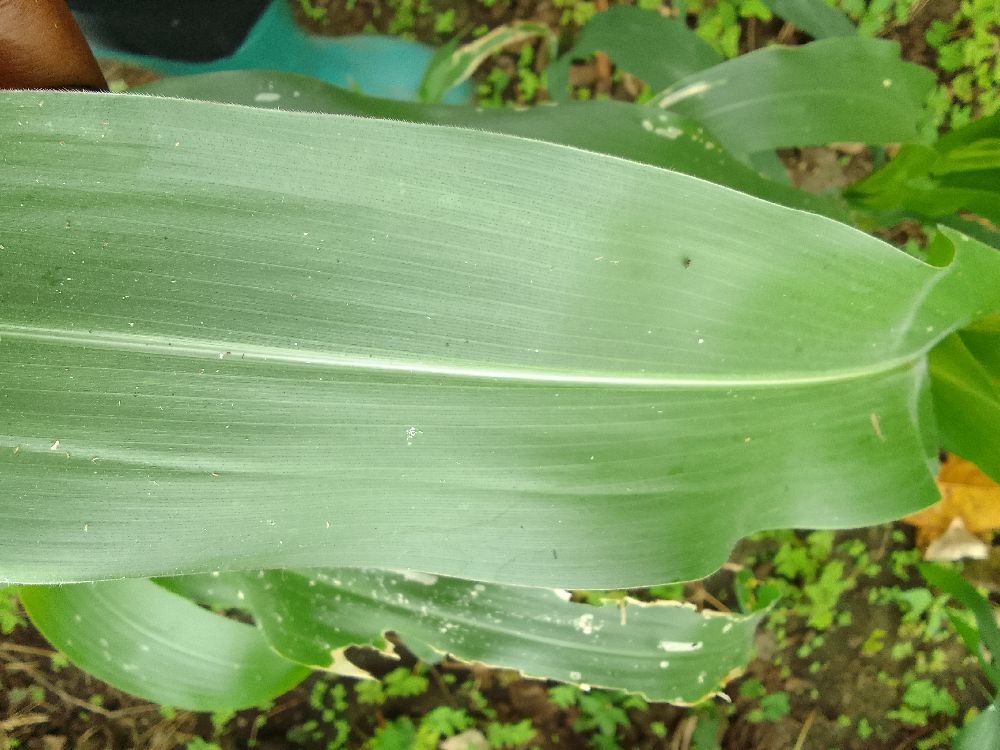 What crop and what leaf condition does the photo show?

maize, healthy
